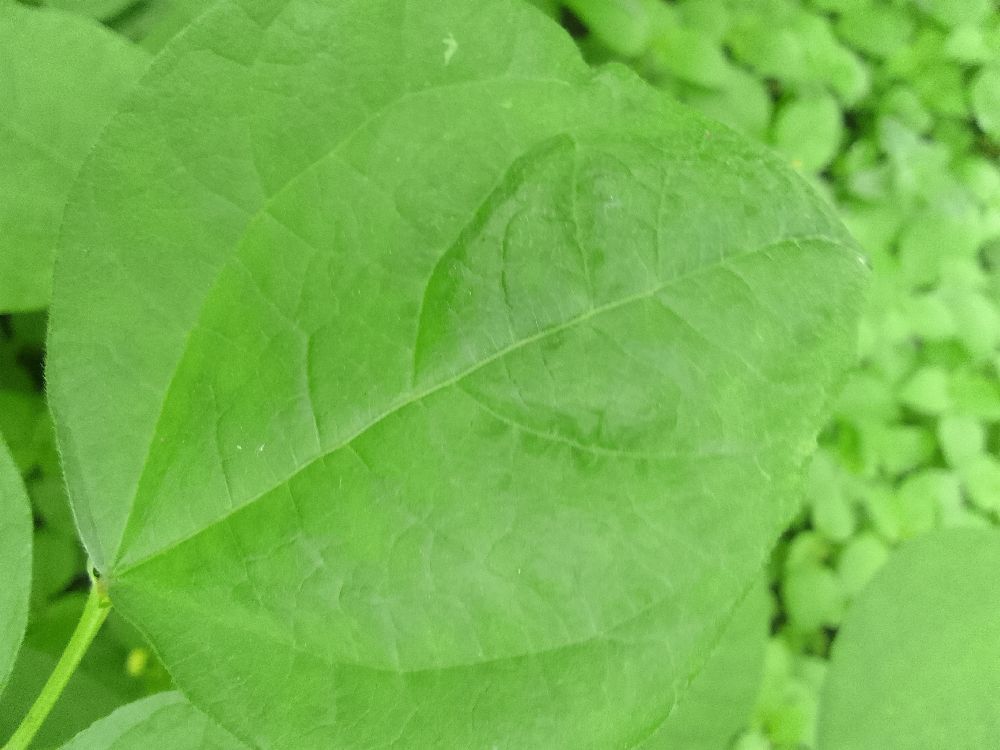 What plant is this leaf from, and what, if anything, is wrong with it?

common bean, healthy
